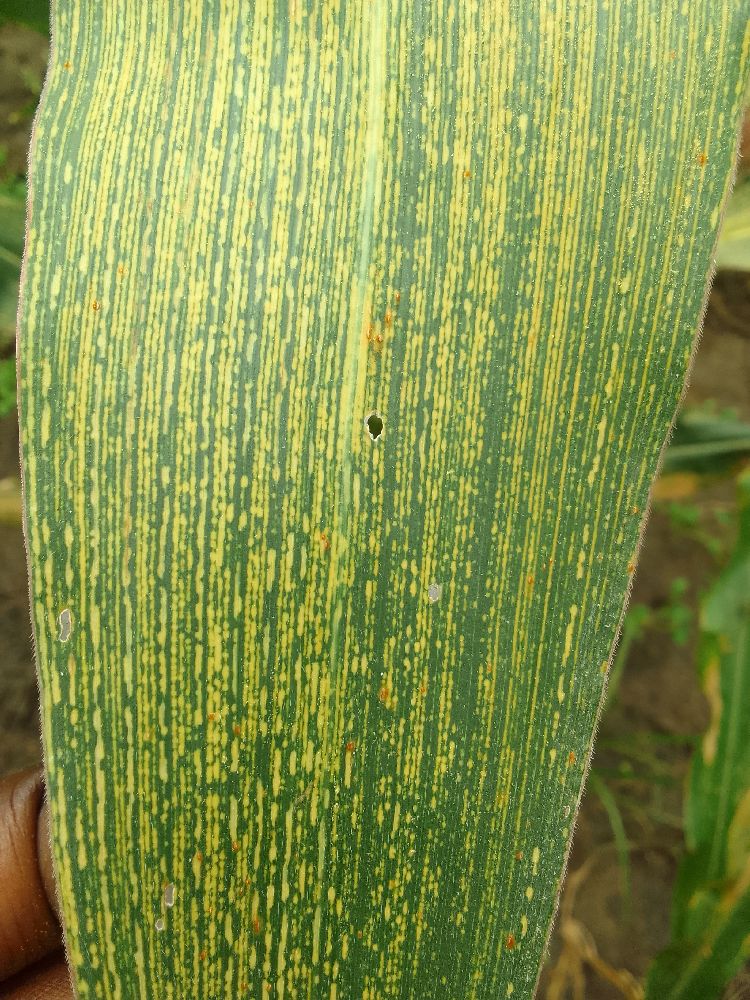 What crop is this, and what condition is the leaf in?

maize, maize streak virus
